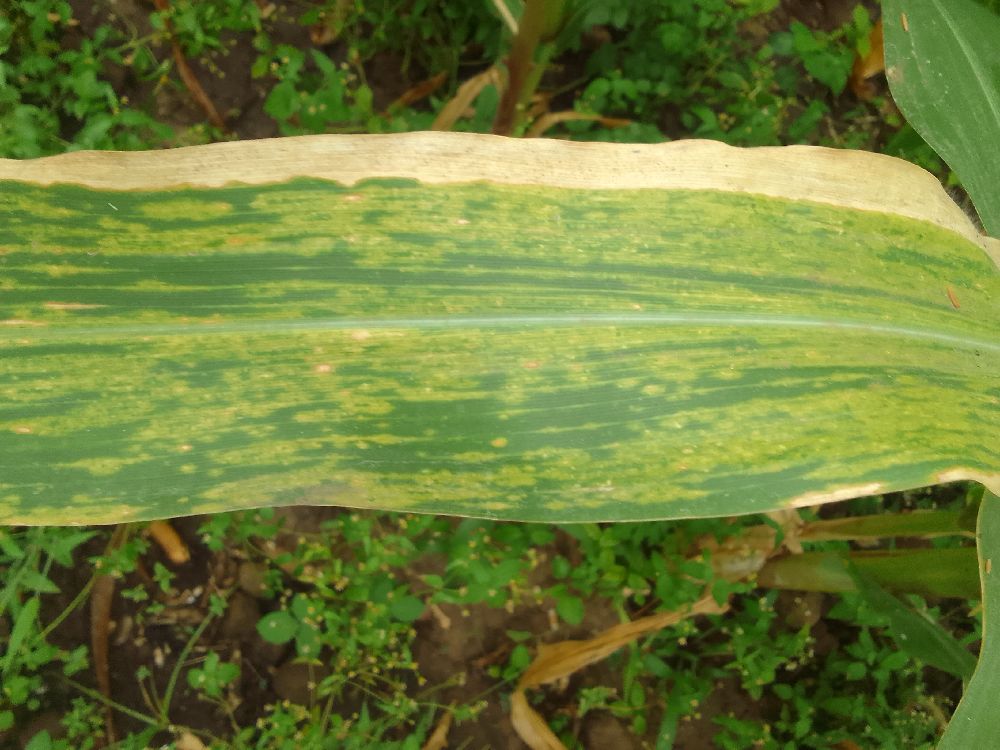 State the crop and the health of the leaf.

maize, maize lethal necrosis
